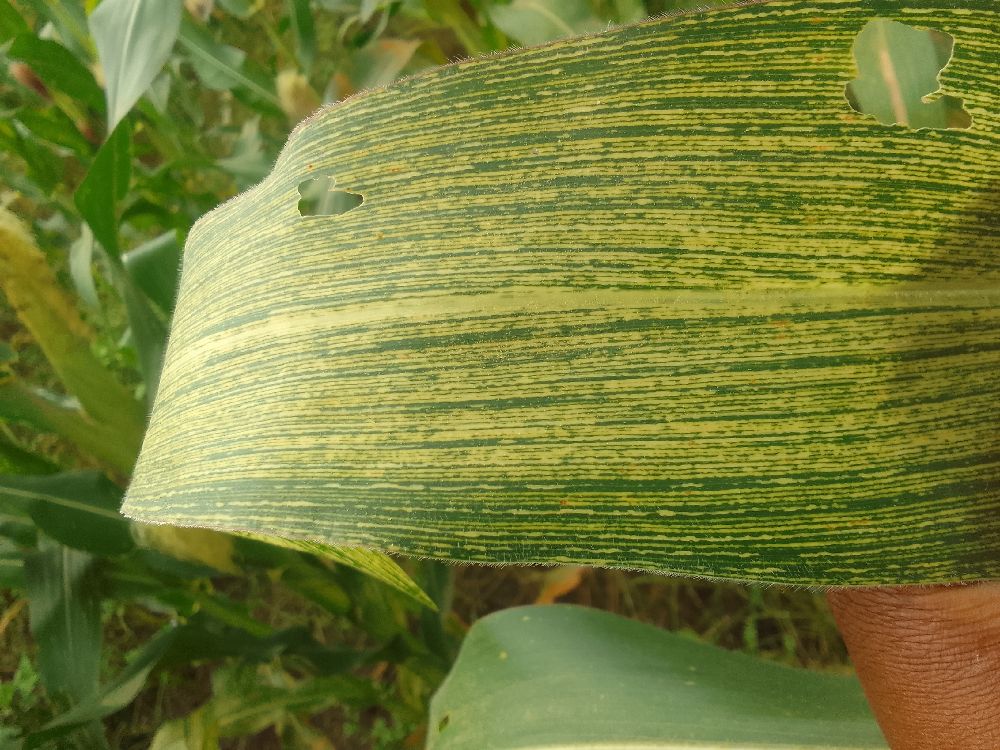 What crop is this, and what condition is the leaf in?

maize, maize streak virus
